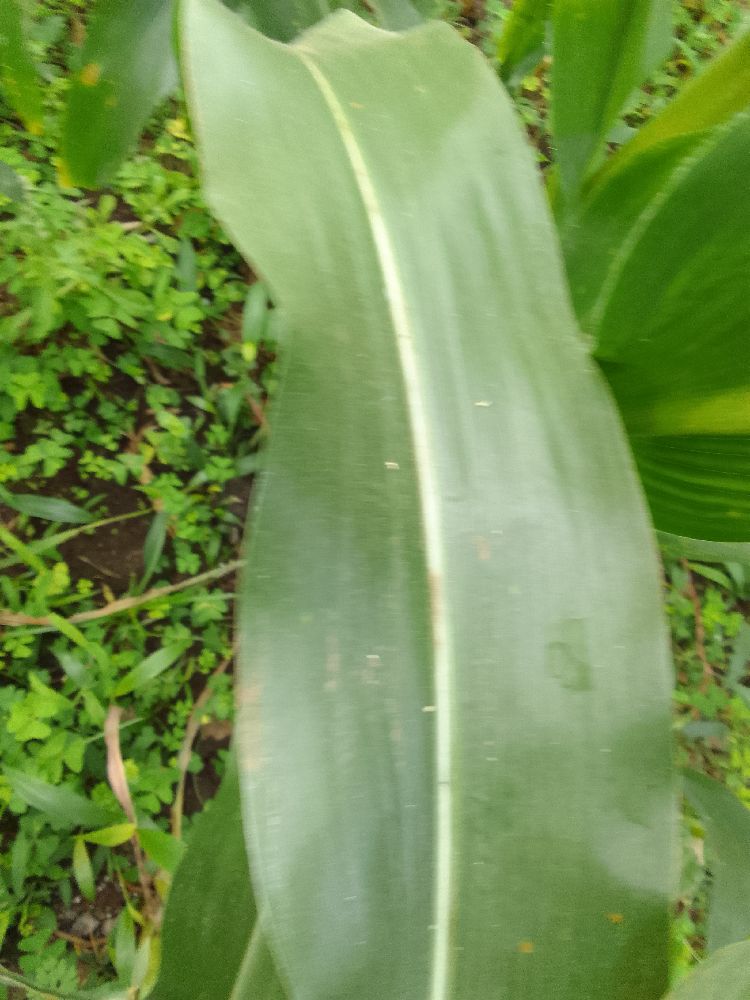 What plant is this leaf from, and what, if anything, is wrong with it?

maize, healthy
